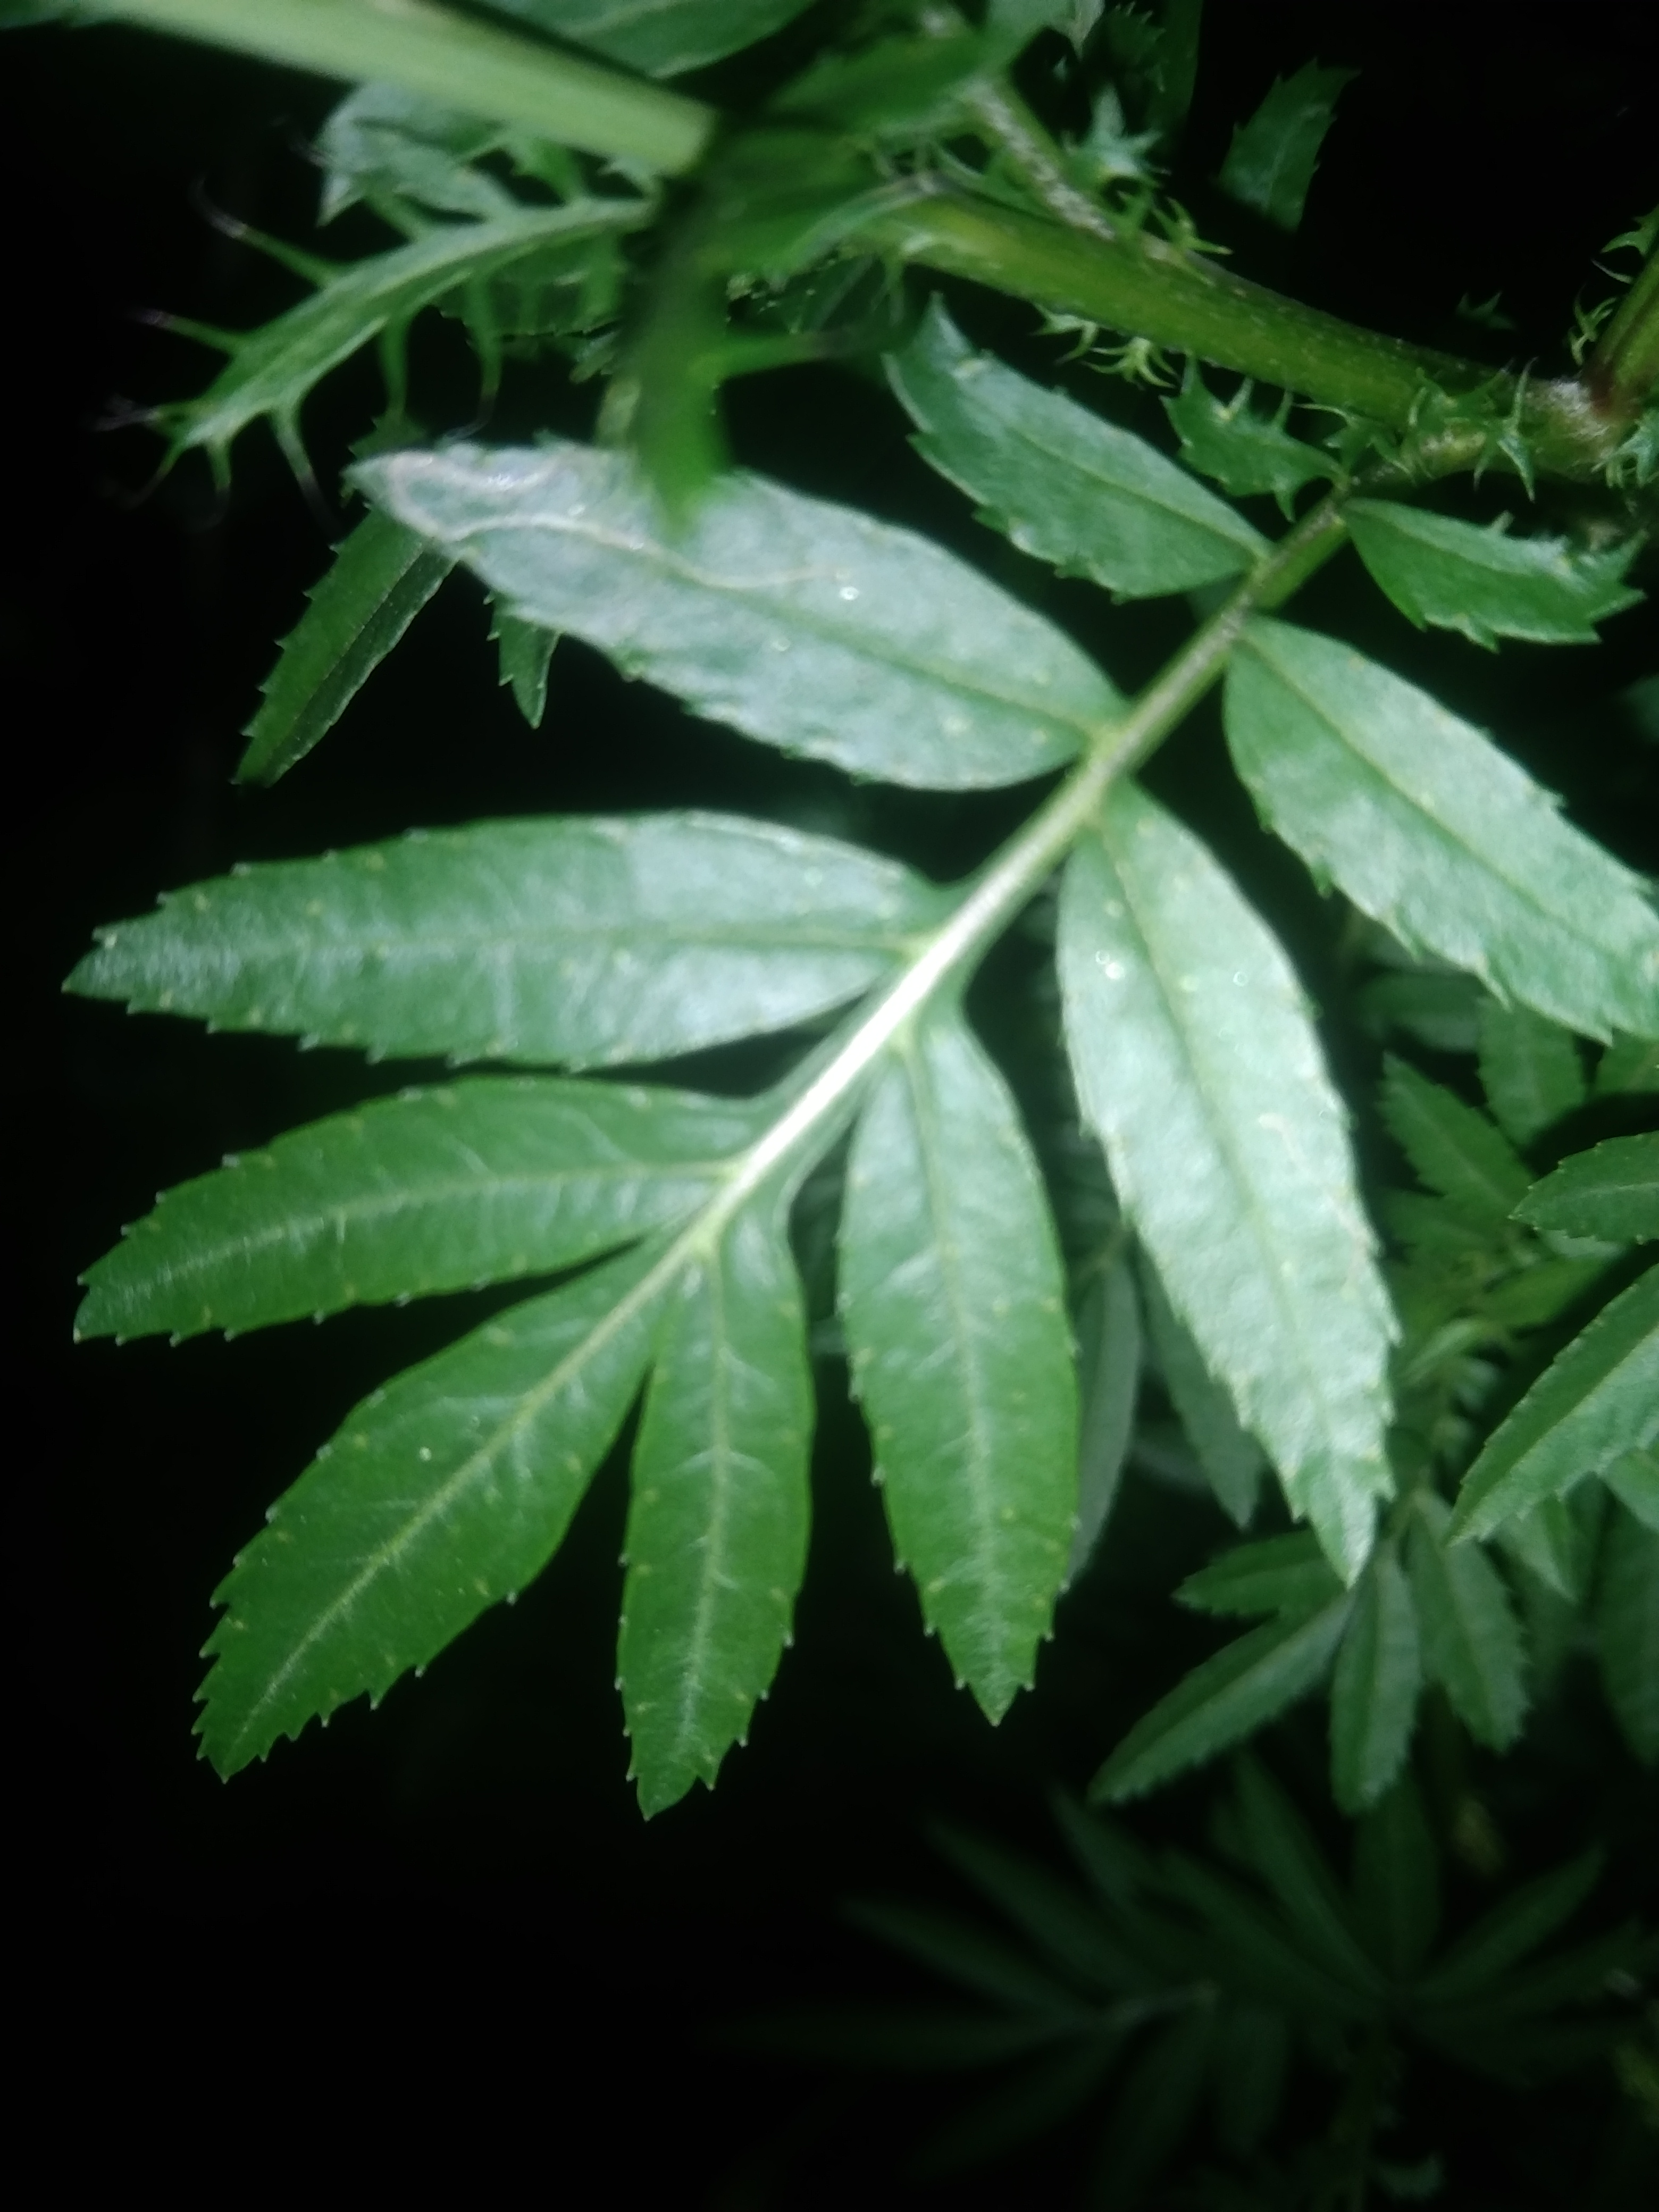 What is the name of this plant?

marigold
